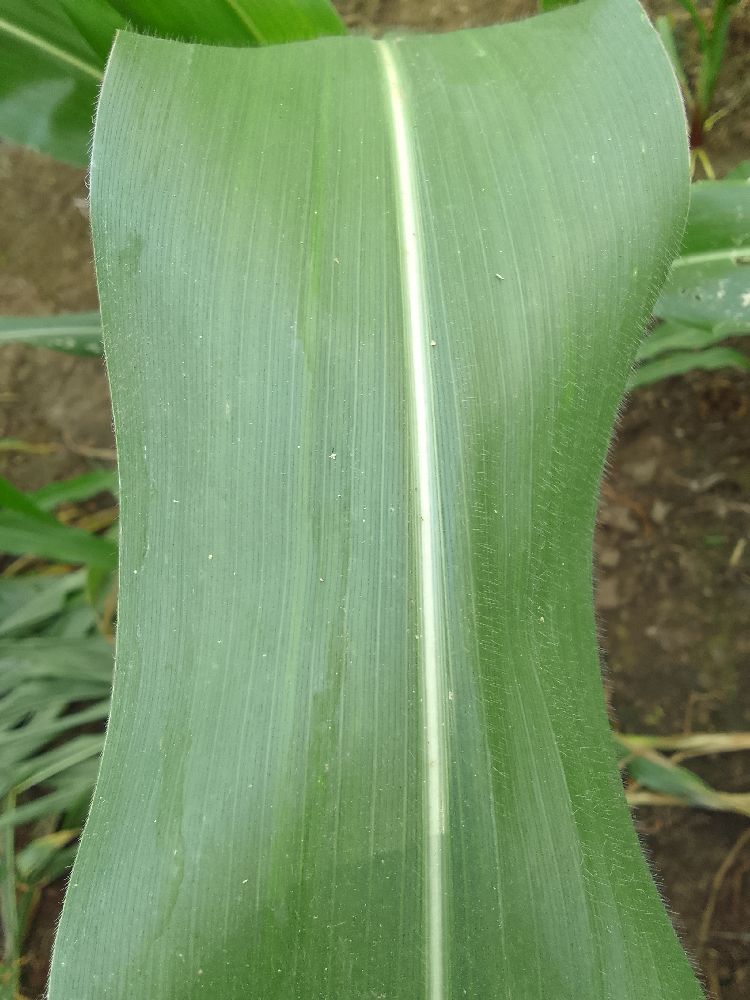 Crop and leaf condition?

maize, healthy
